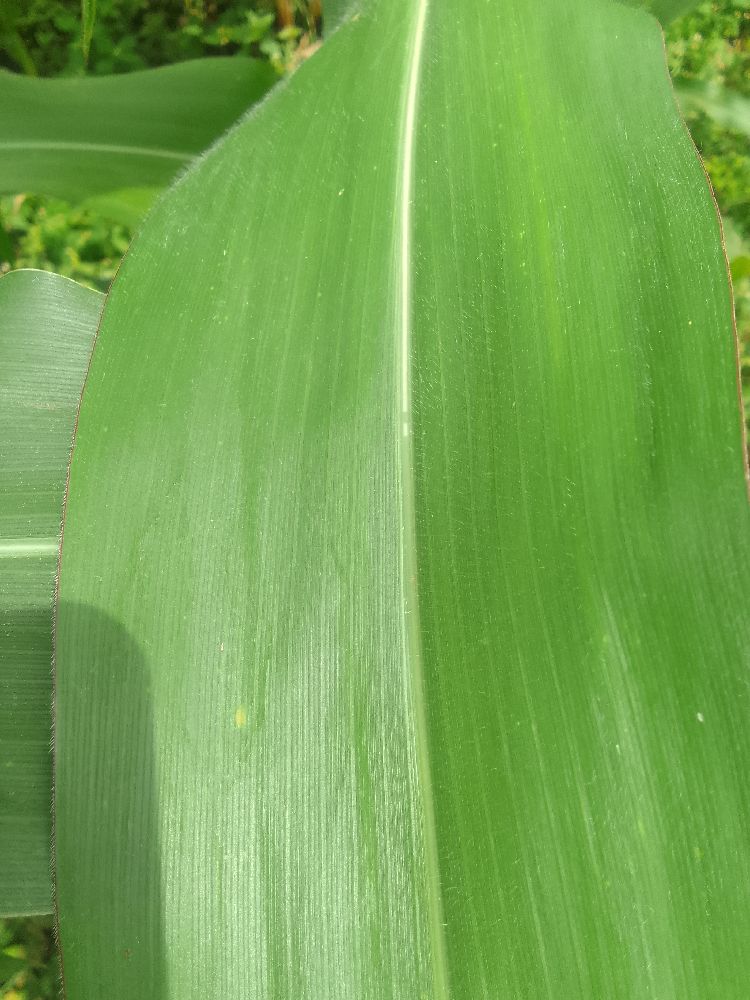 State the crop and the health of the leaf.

maize, healthy
